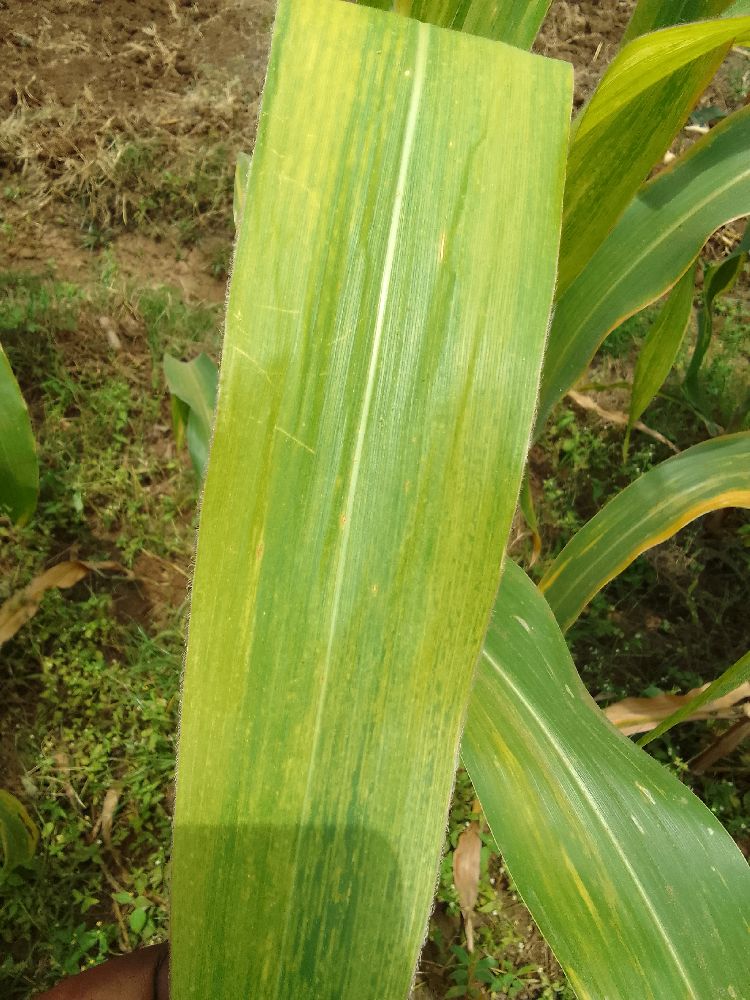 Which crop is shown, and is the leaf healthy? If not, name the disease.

maize, maize lethal necrosis
